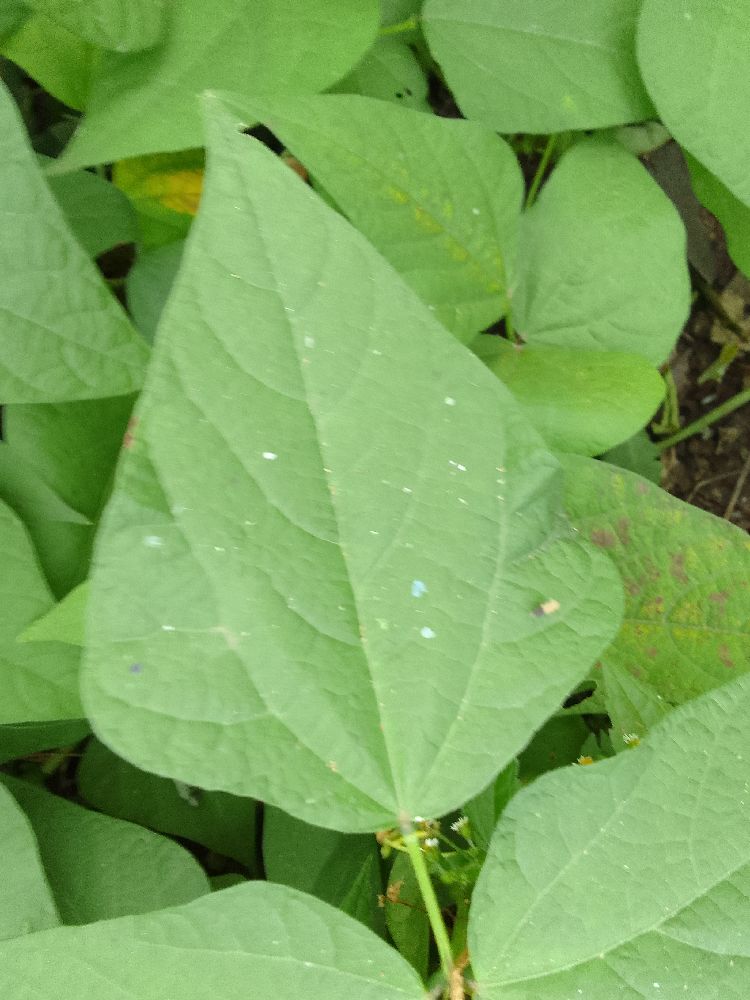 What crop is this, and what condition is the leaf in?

common bean, healthy
